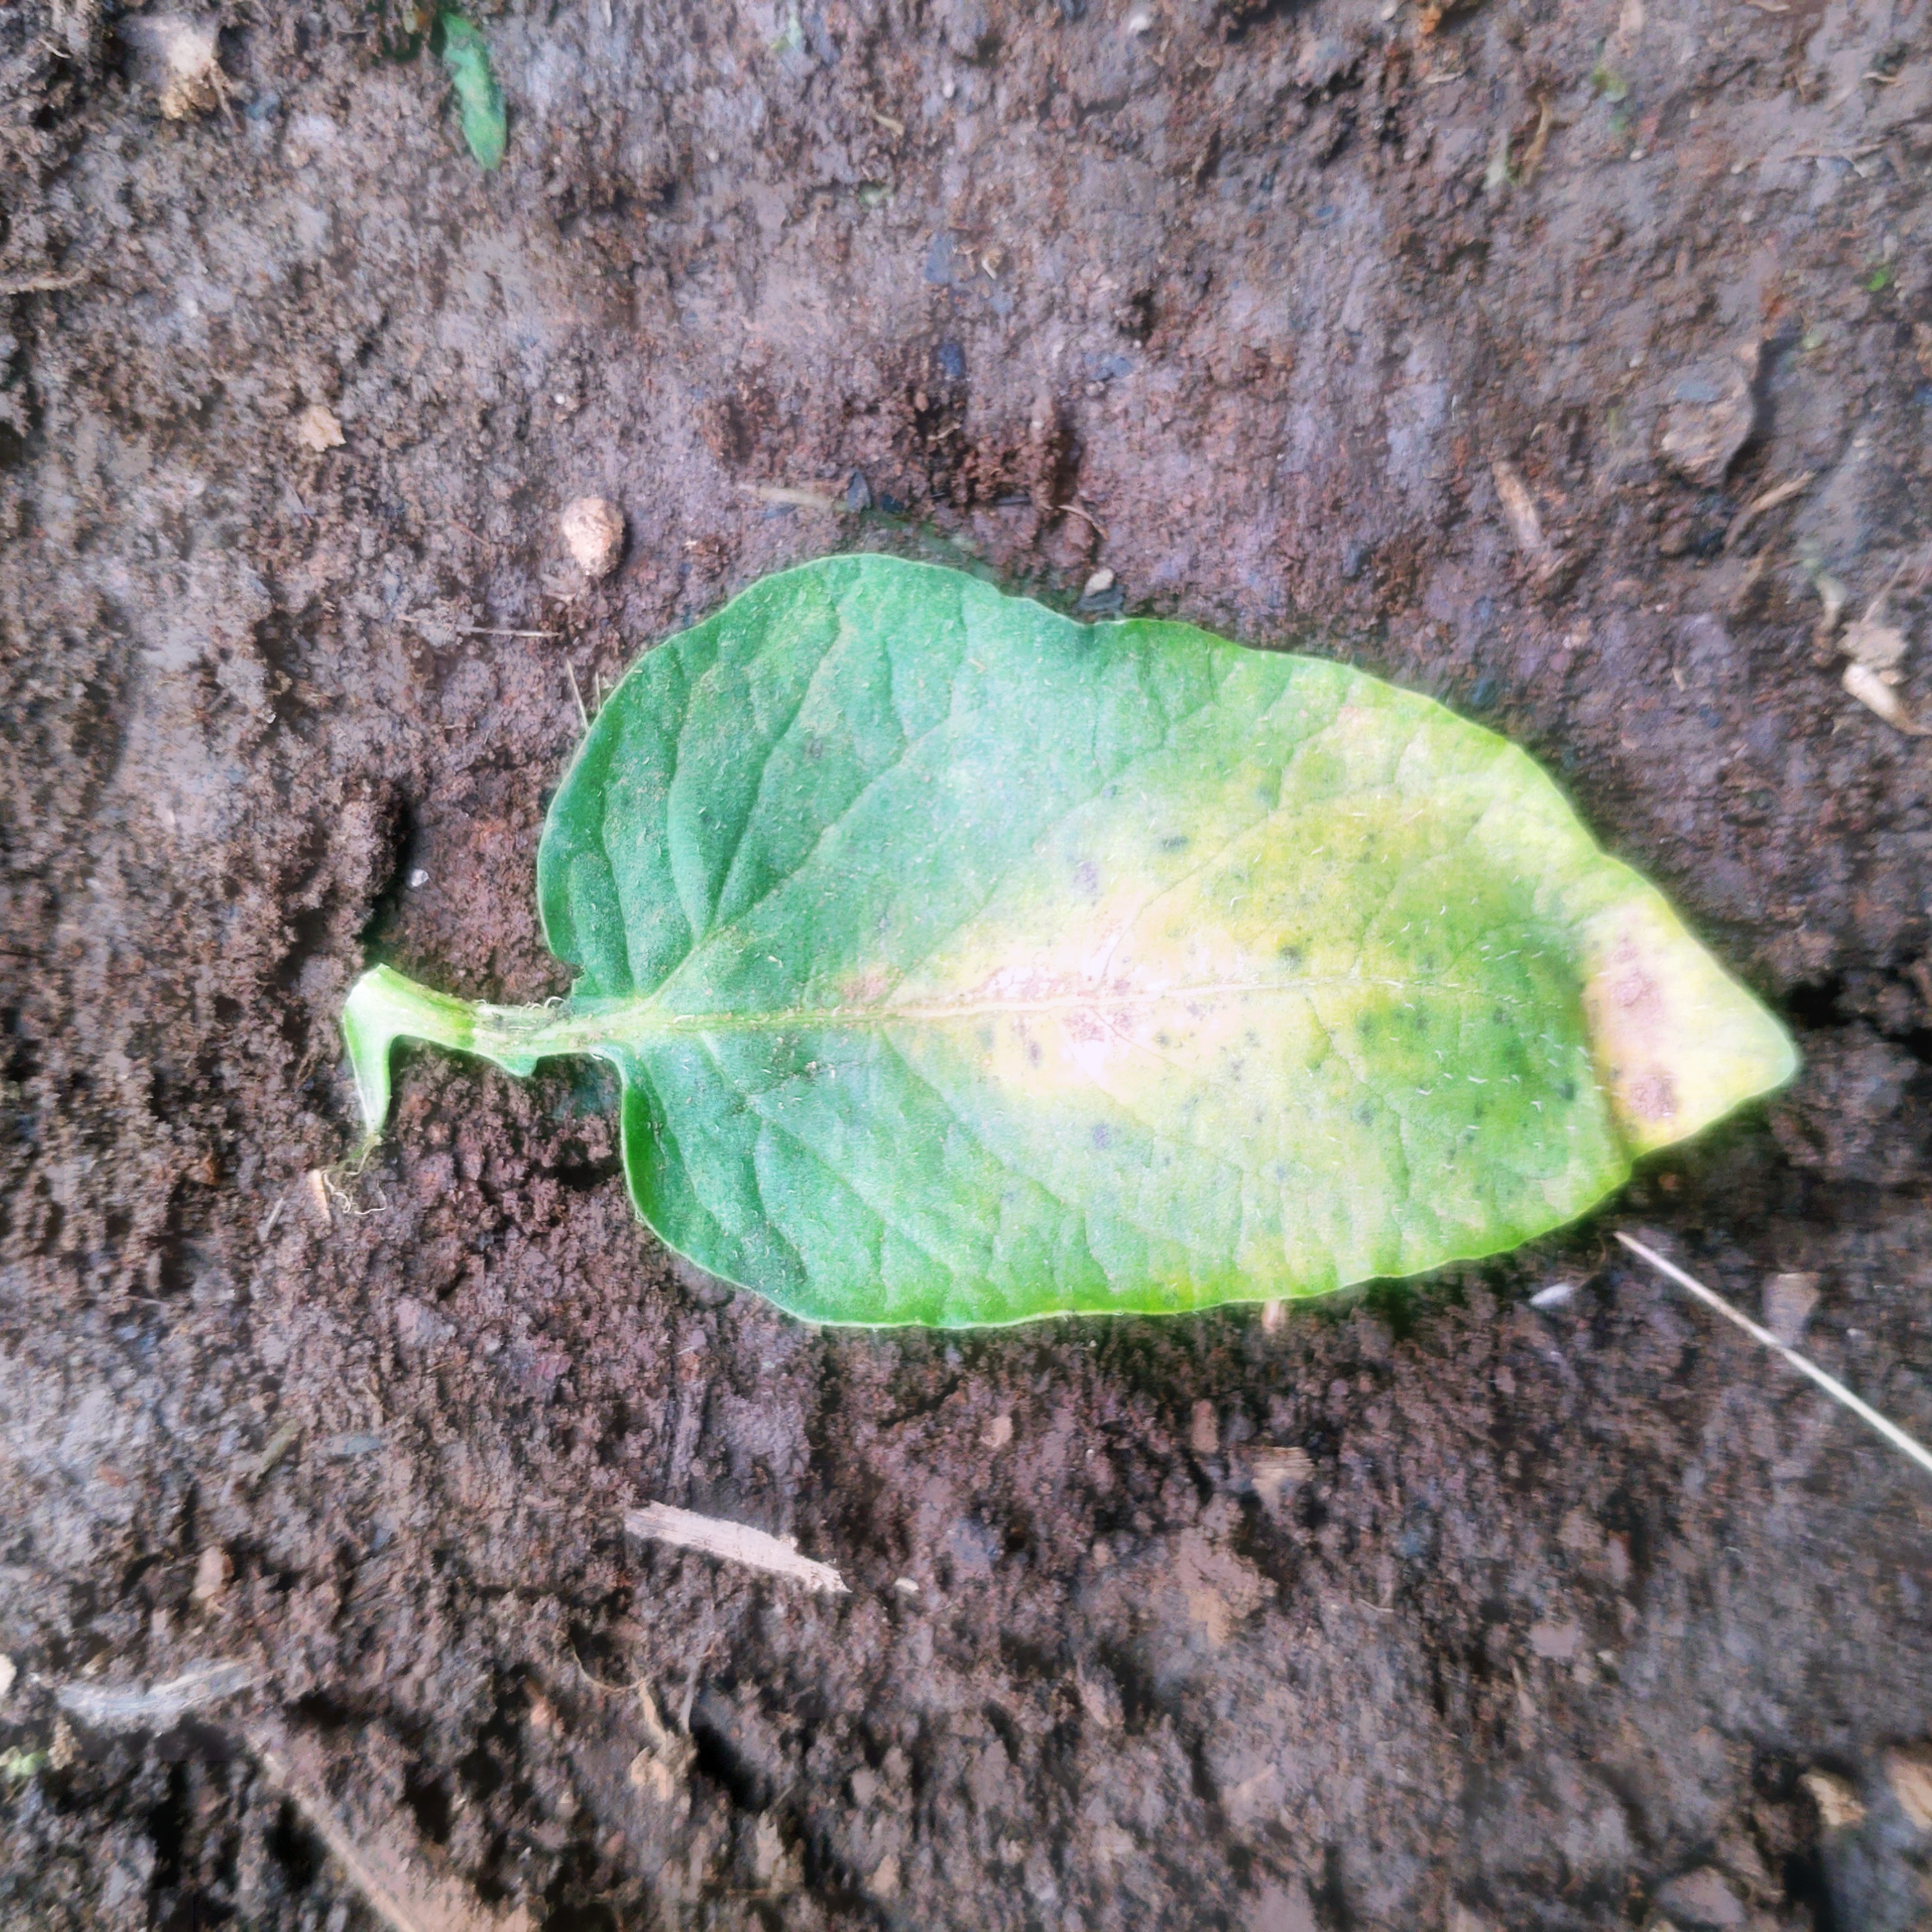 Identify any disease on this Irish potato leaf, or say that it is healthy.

late blight
